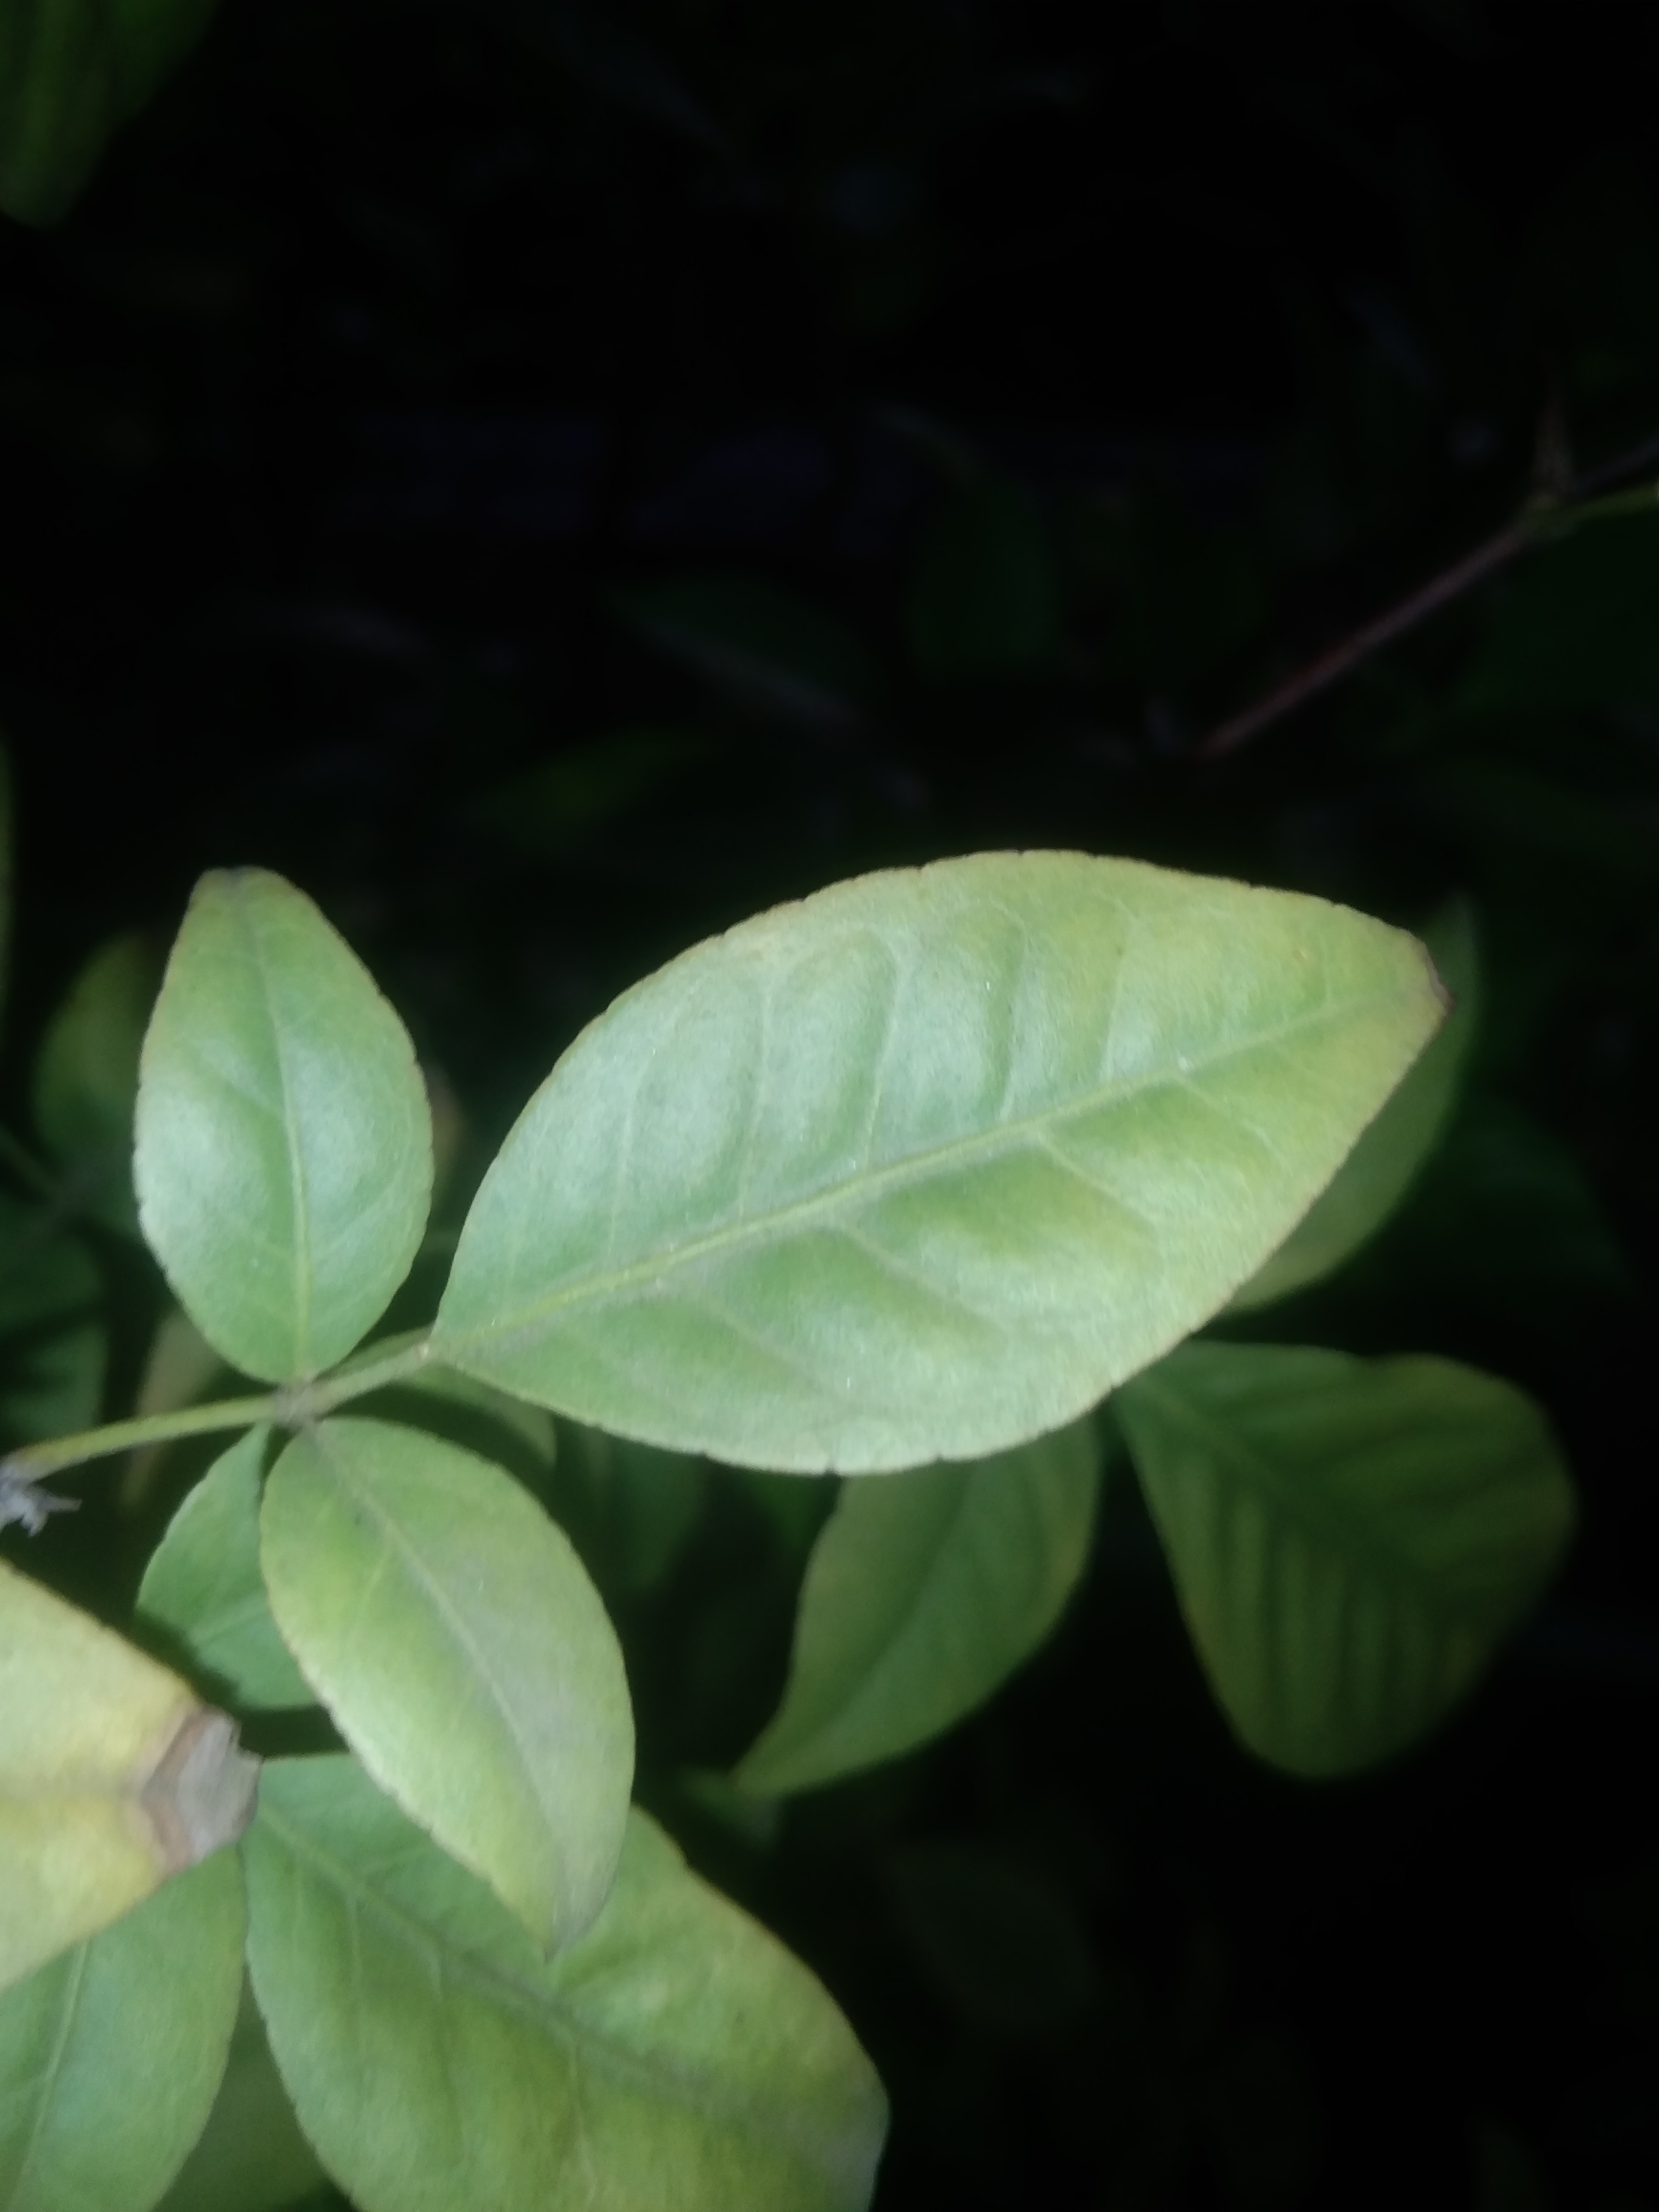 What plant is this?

wood apple
